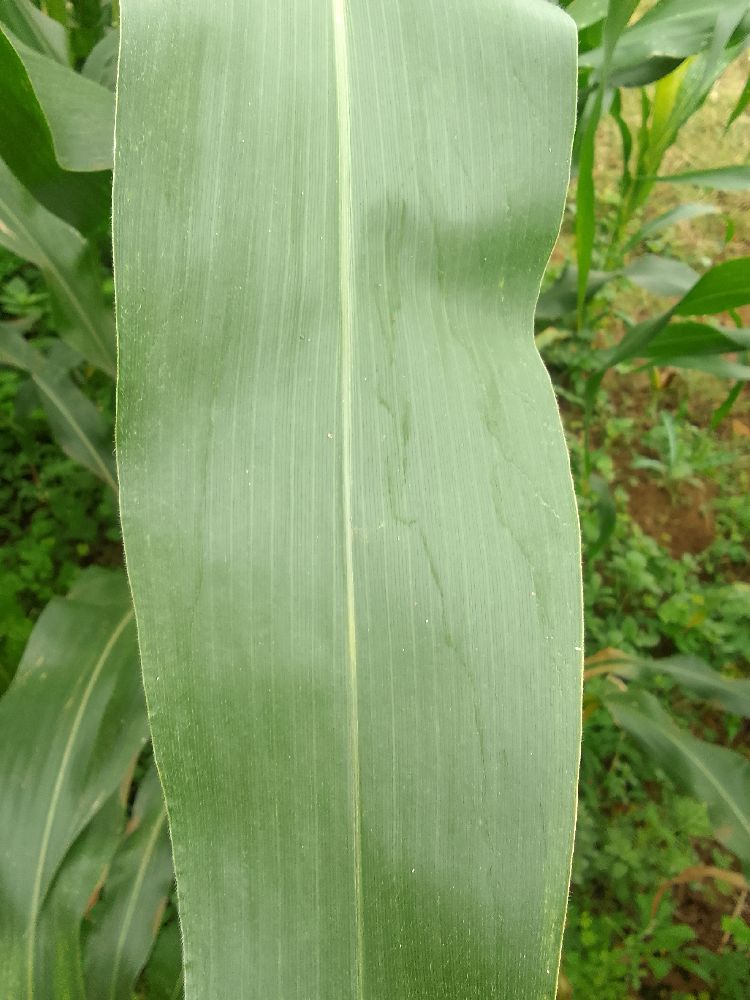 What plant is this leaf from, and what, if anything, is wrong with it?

maize, healthy
